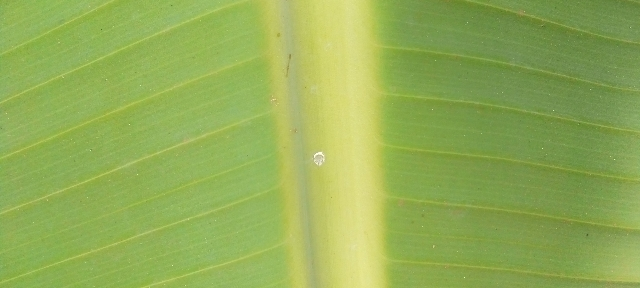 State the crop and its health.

banana, healthy
